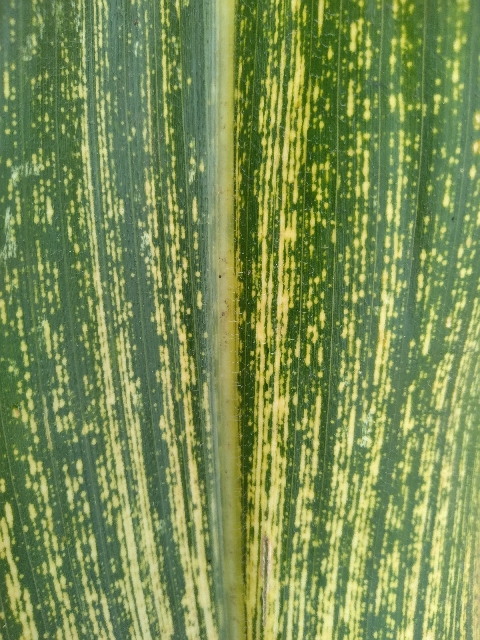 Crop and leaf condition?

maize, maize streak virus
